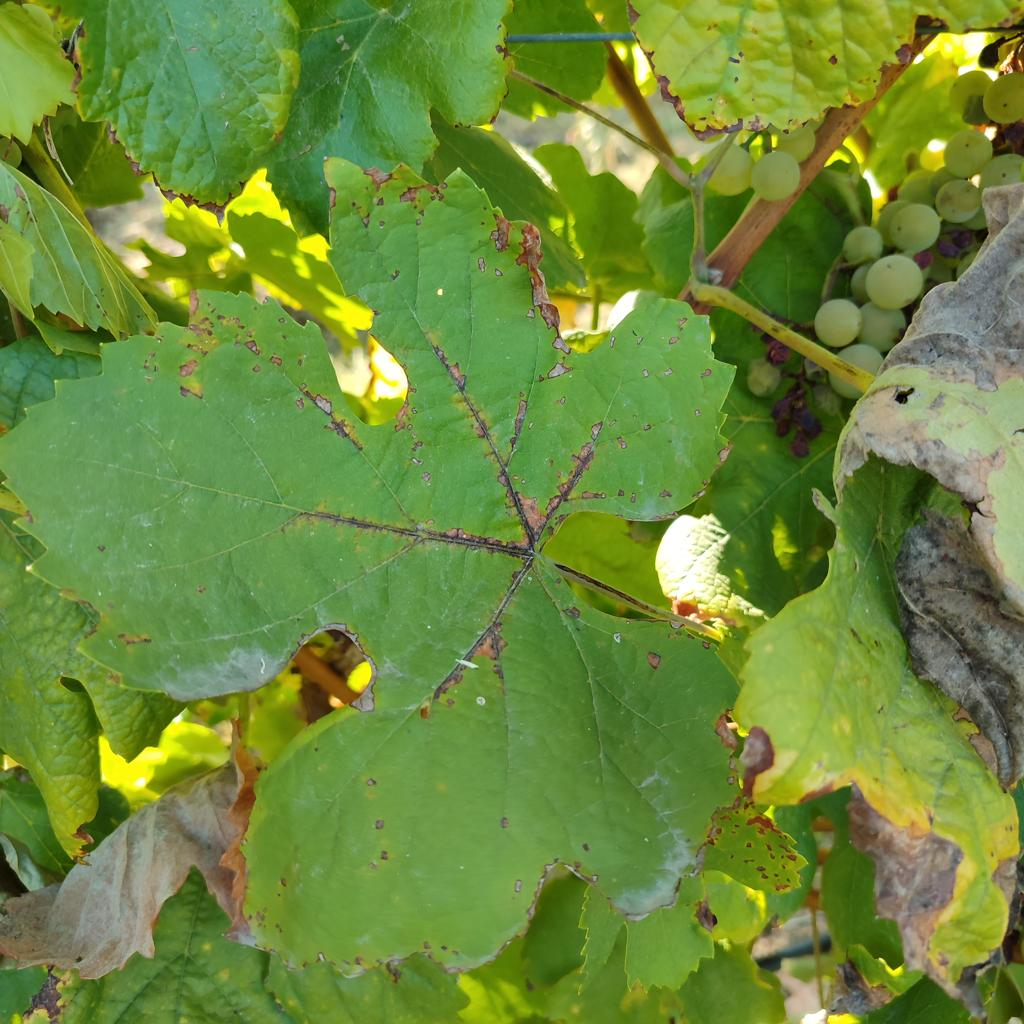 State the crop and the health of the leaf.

grapevine, downy mildew
